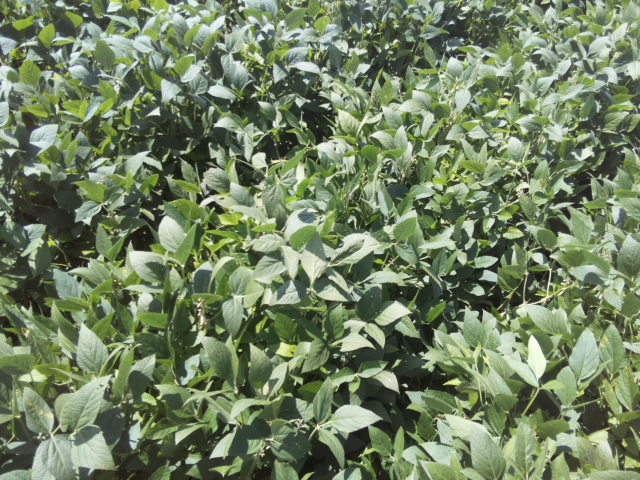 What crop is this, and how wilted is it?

soybean, slight leaflet or petiole turgor loss in upper canopy
